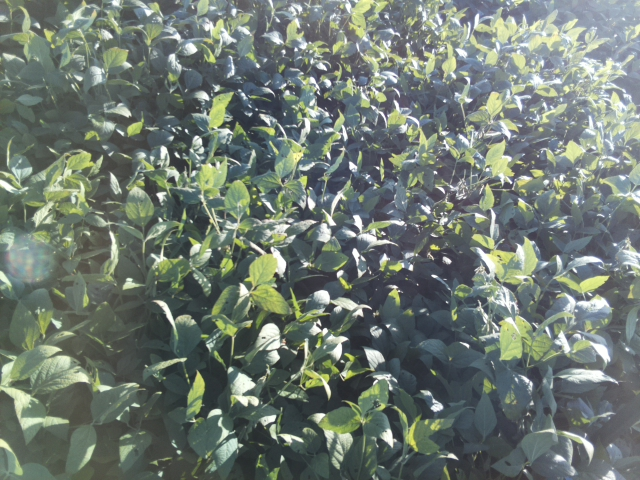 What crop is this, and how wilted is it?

soybean, leaflets folding inward at secondary pulvinus with no turgor loss in leaflets or petioles
